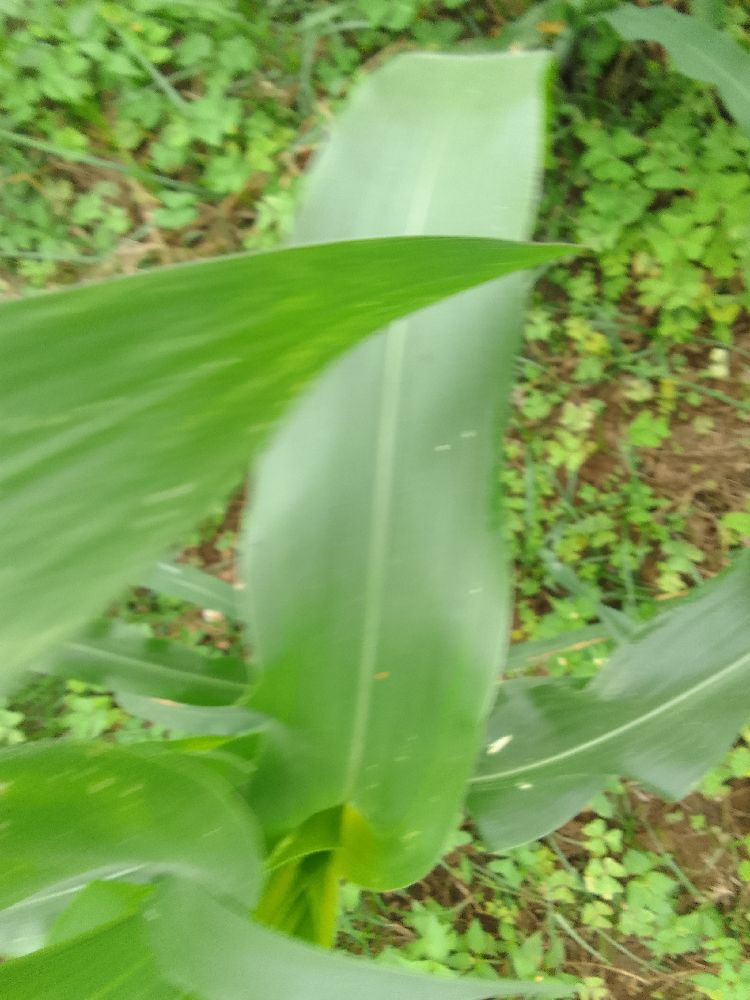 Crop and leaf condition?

maize, healthy
